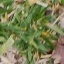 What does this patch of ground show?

grass
